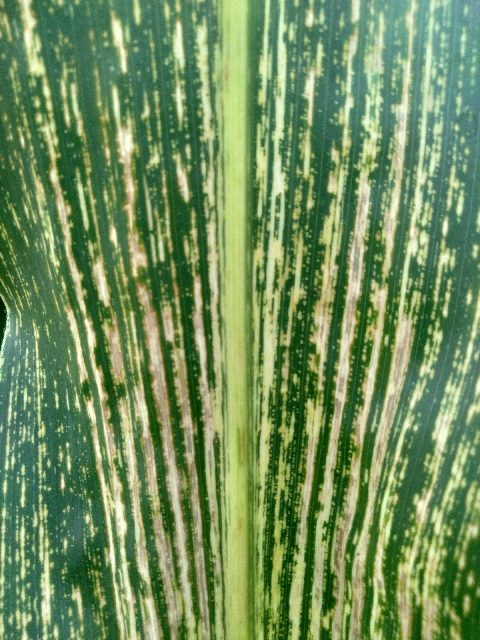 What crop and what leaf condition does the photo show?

maize, maize streak virus
